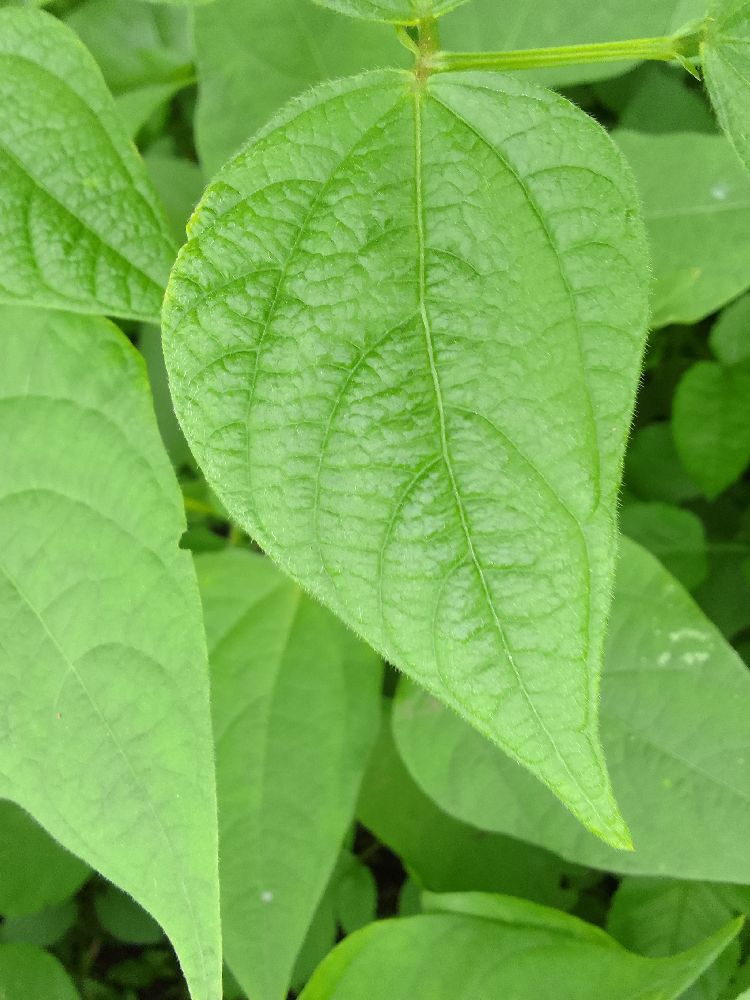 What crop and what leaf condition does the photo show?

common bean, healthy
